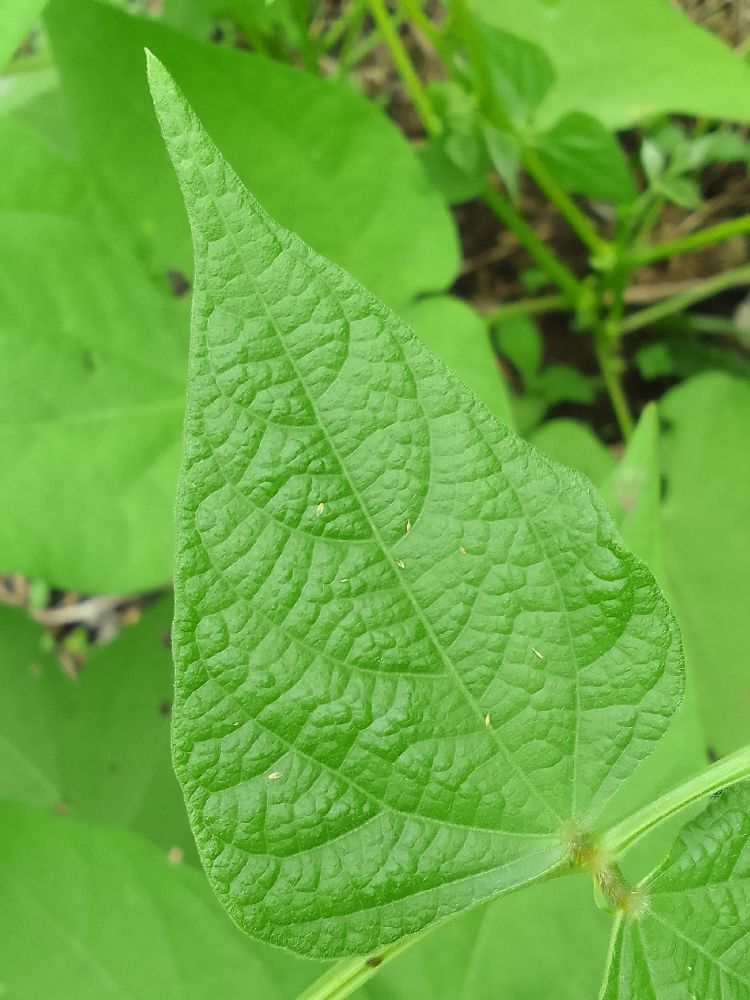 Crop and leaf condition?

common bean, healthy
